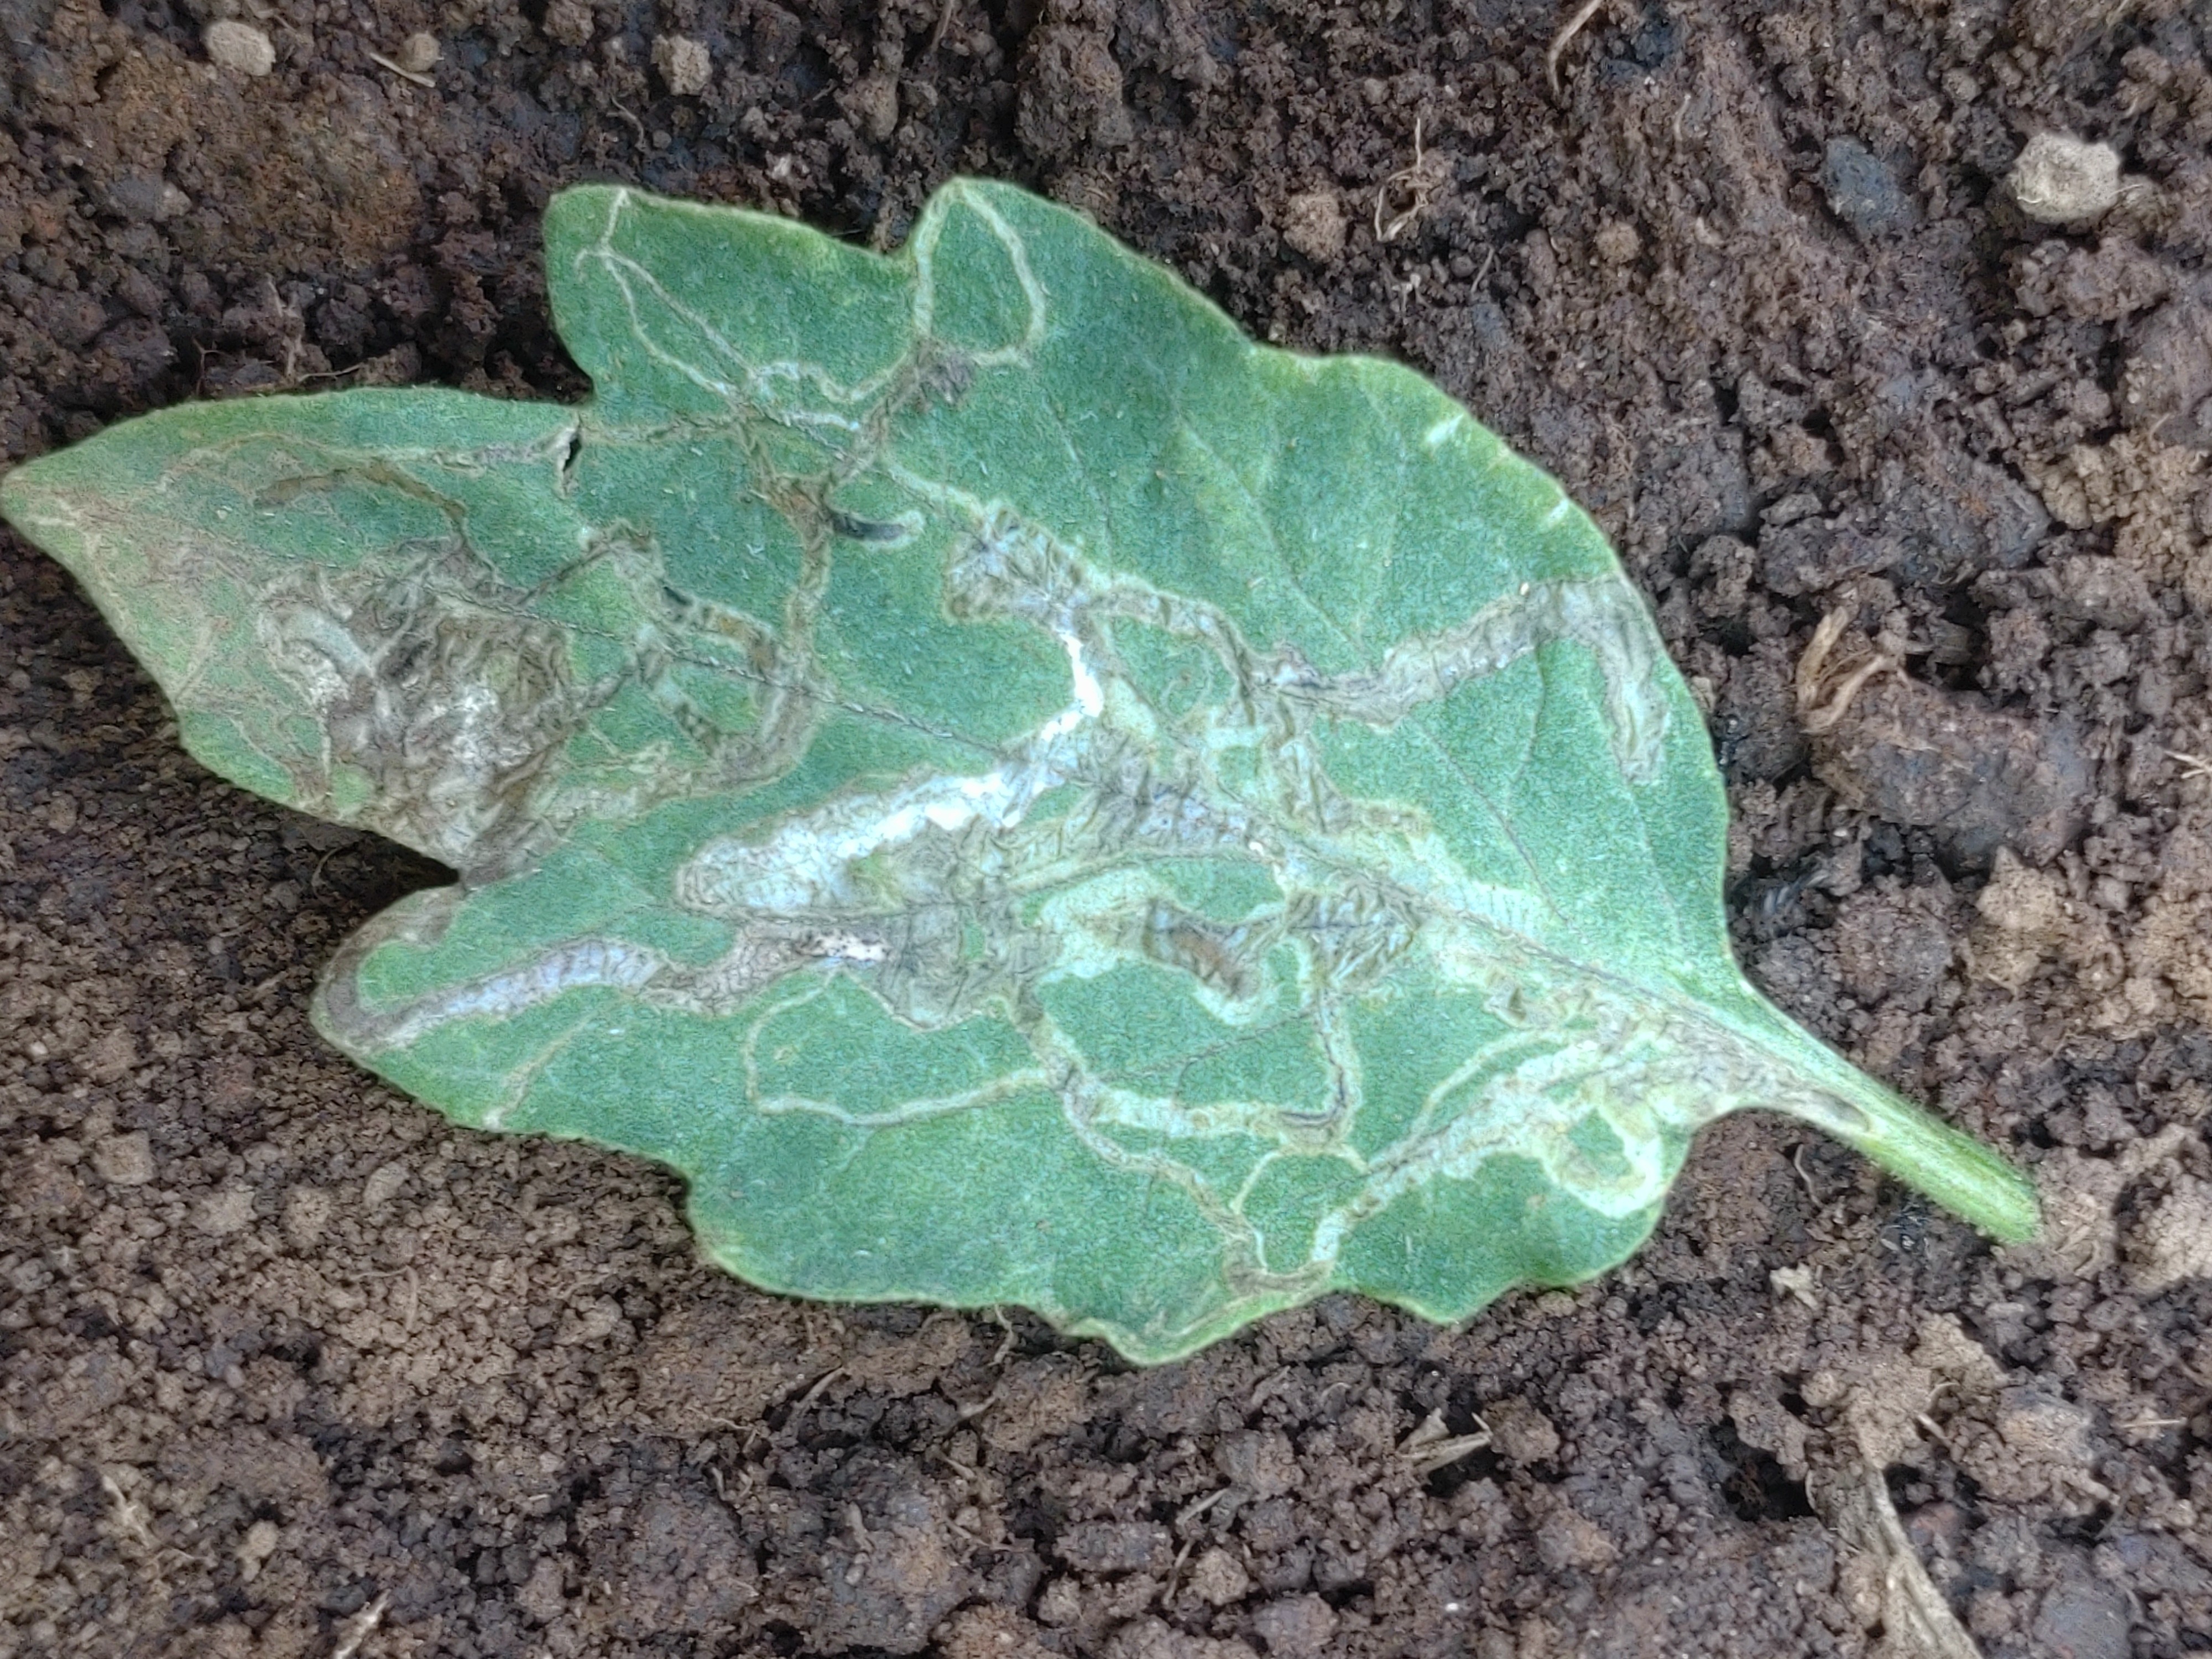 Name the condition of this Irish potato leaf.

late blight
